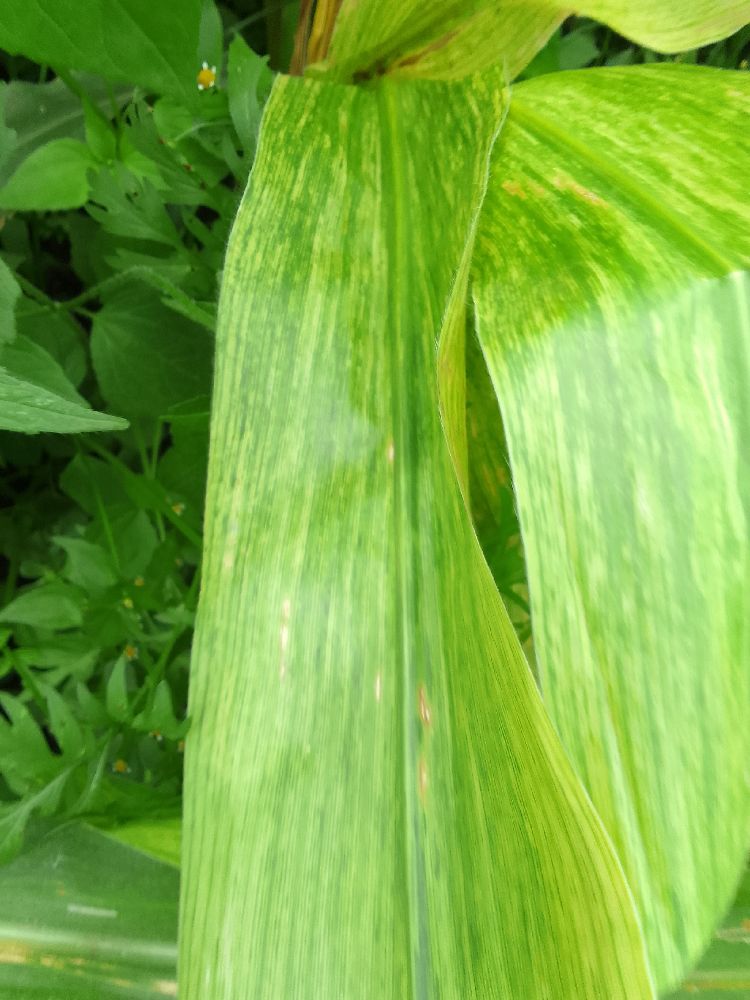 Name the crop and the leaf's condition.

maize, maize lethal necrosis
